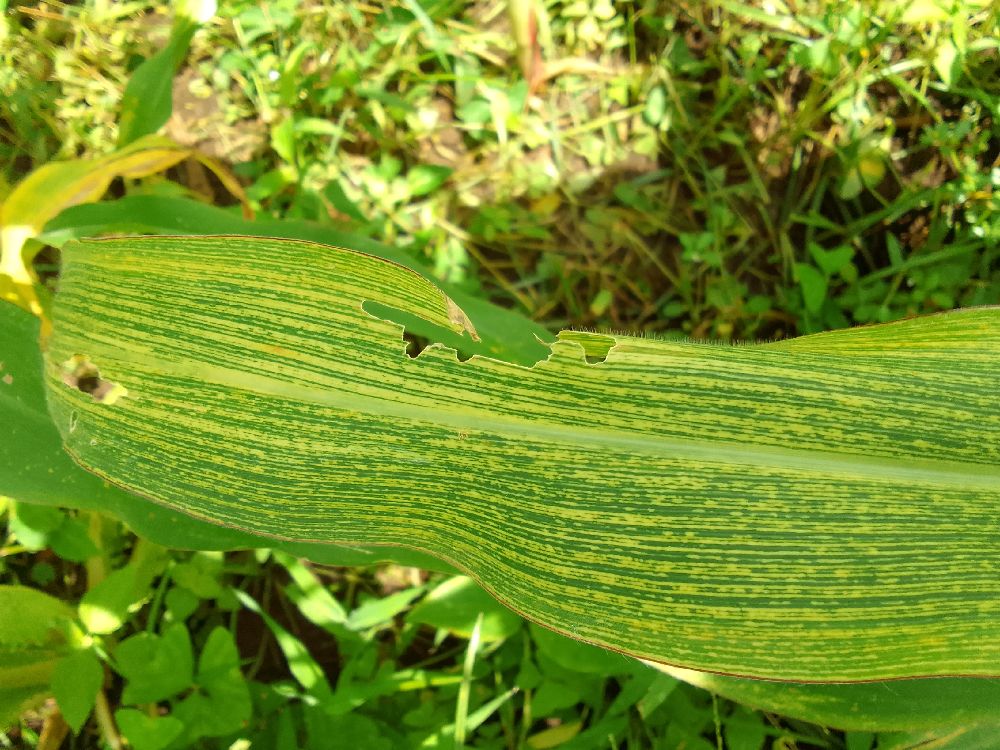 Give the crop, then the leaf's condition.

maize, maize streak virus
